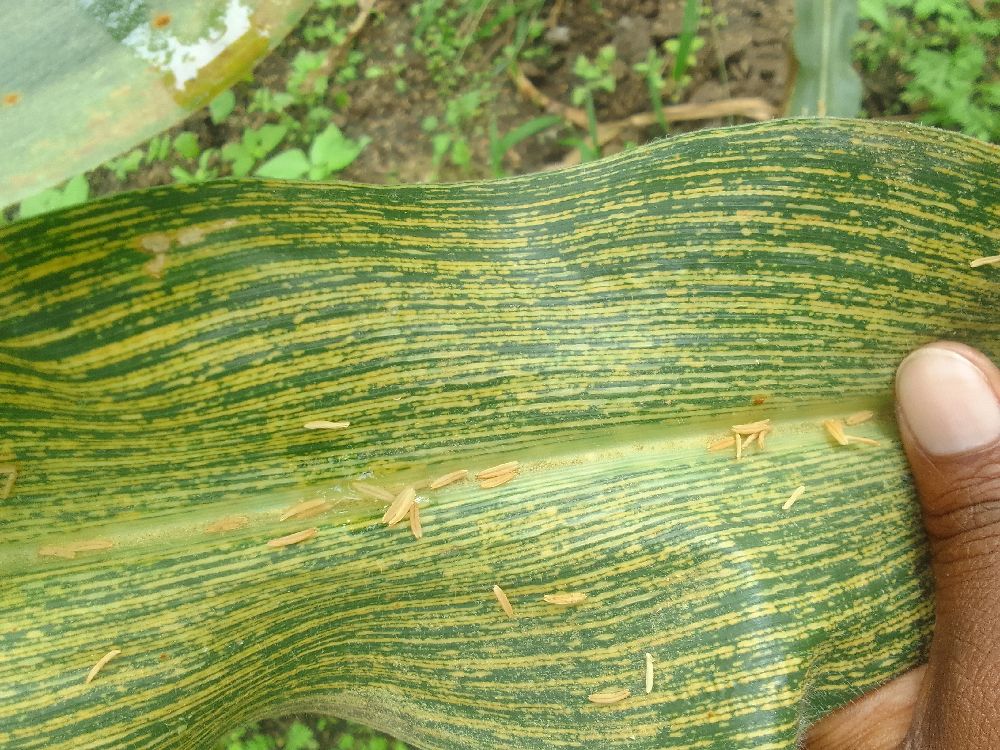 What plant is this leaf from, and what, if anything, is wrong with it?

maize, maize streak virus
